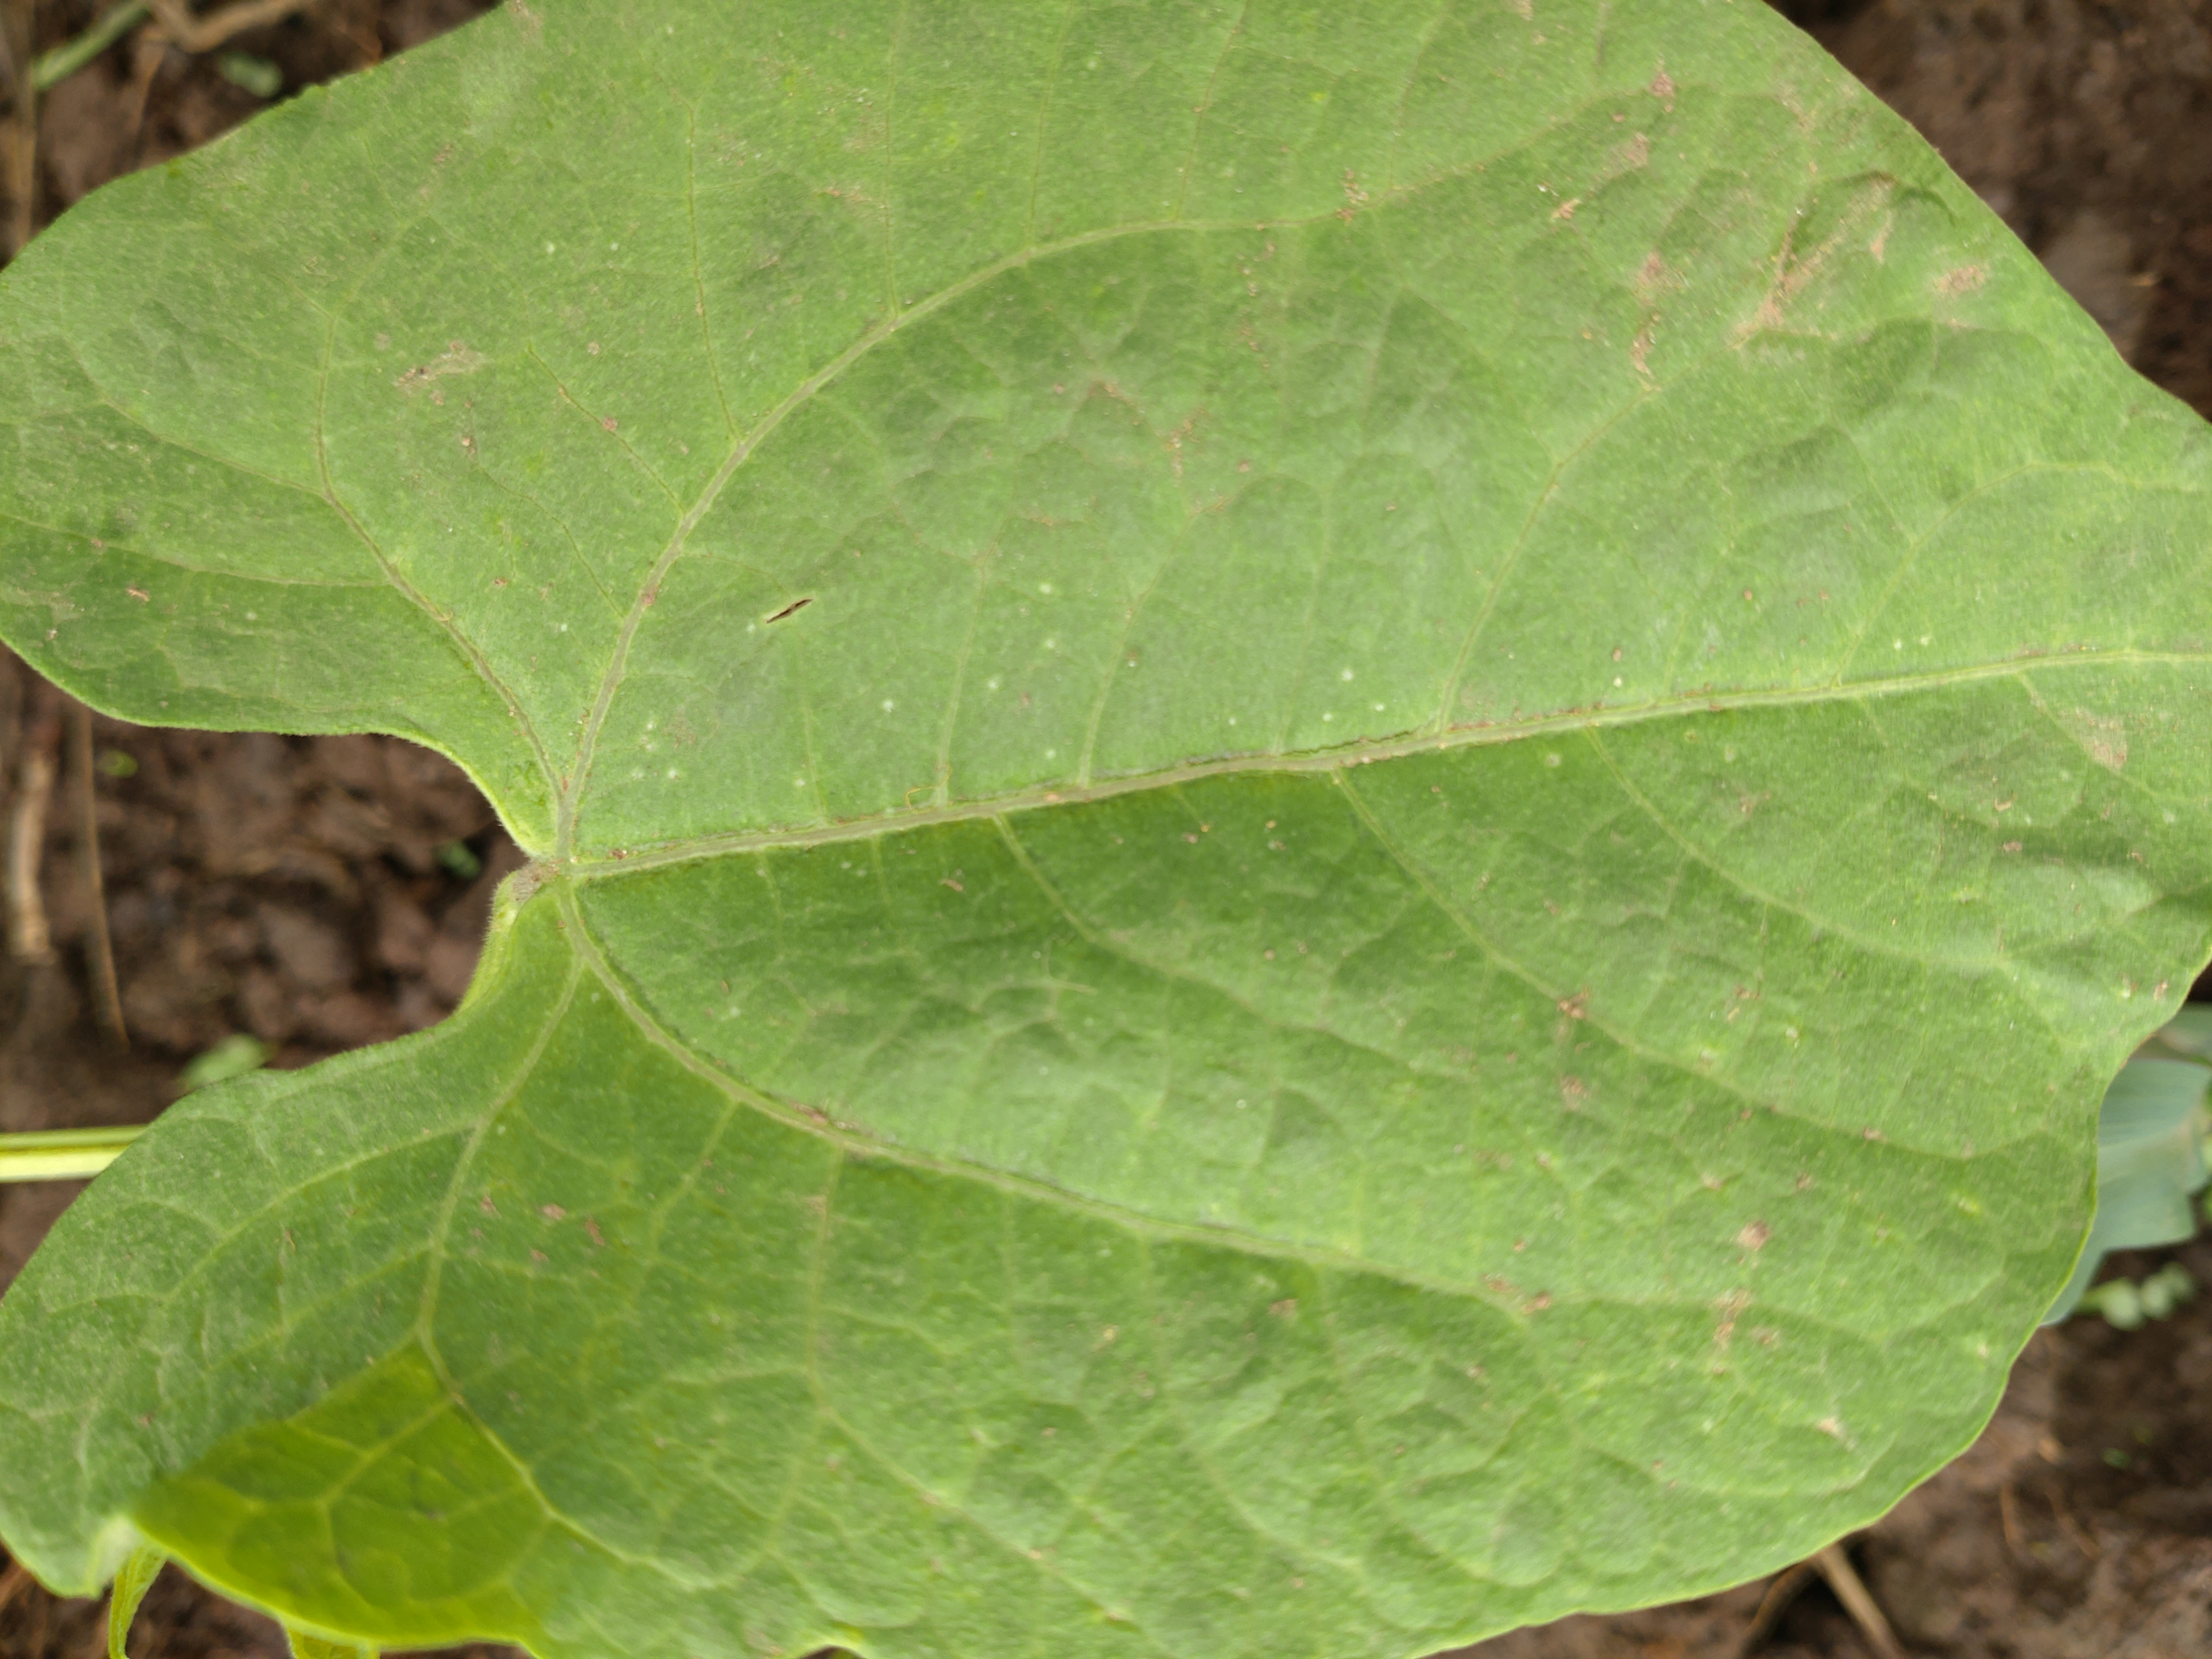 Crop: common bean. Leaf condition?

healthy
